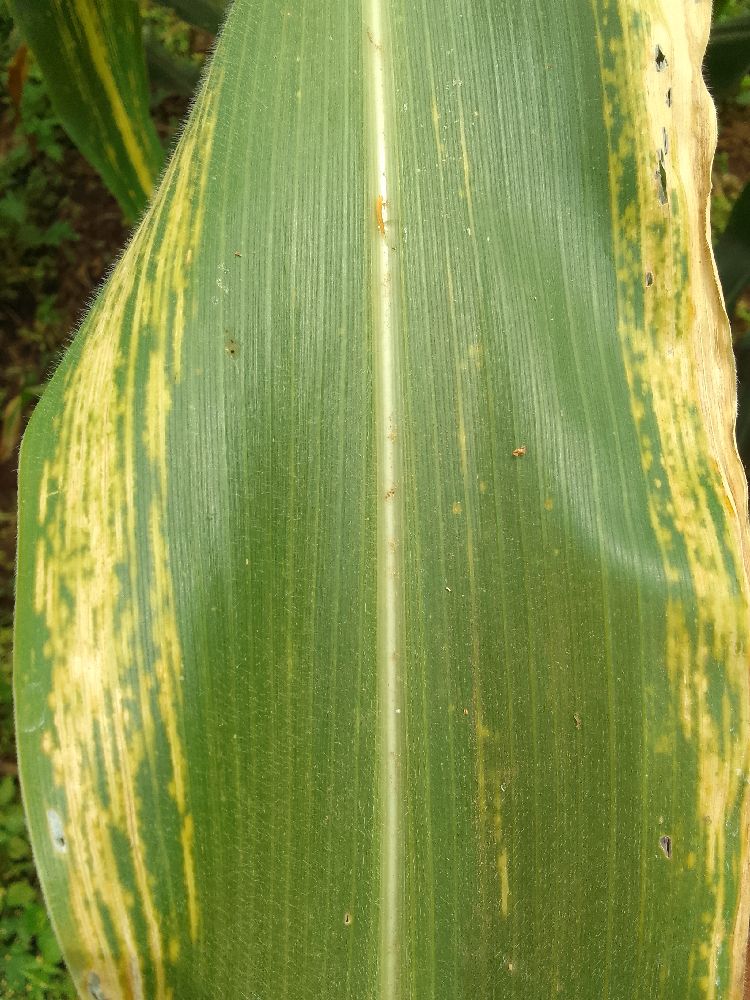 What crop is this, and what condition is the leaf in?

maize, maize lethal necrosis
